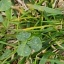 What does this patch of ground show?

unstructured weed
